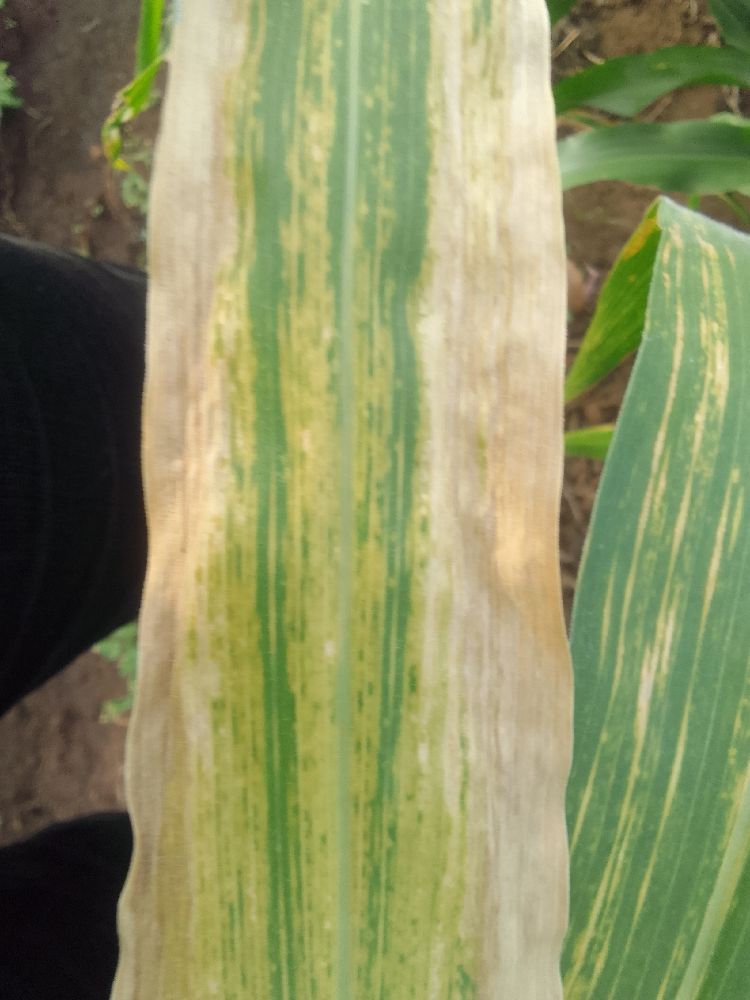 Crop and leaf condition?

maize, maize lethal necrosis
